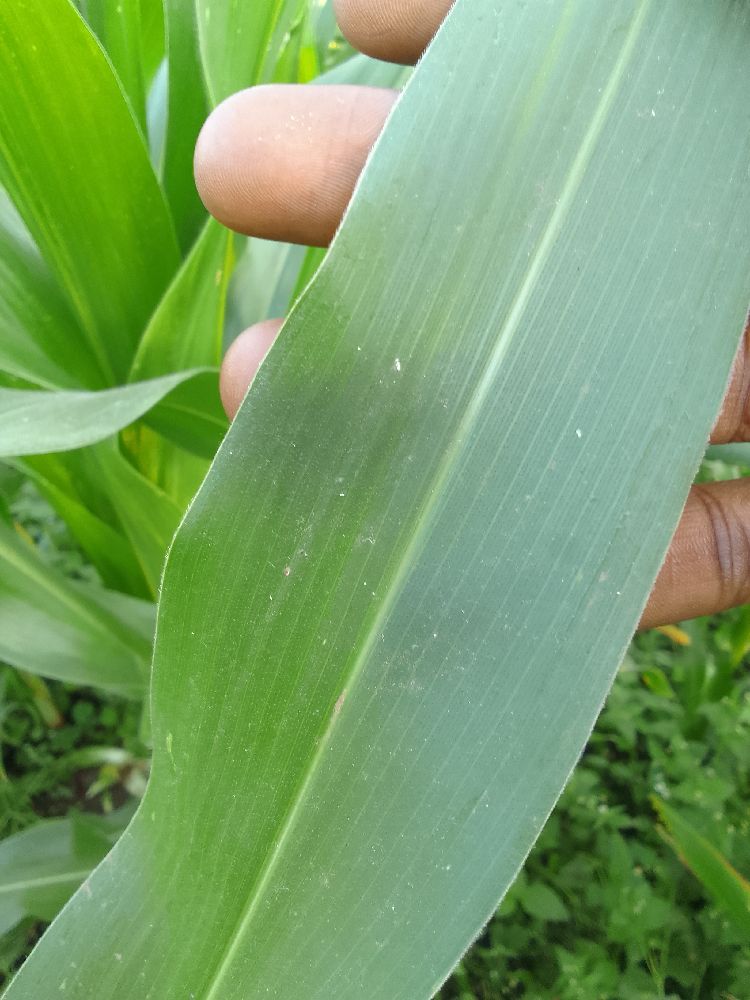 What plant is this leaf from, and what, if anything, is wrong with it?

maize, healthy
